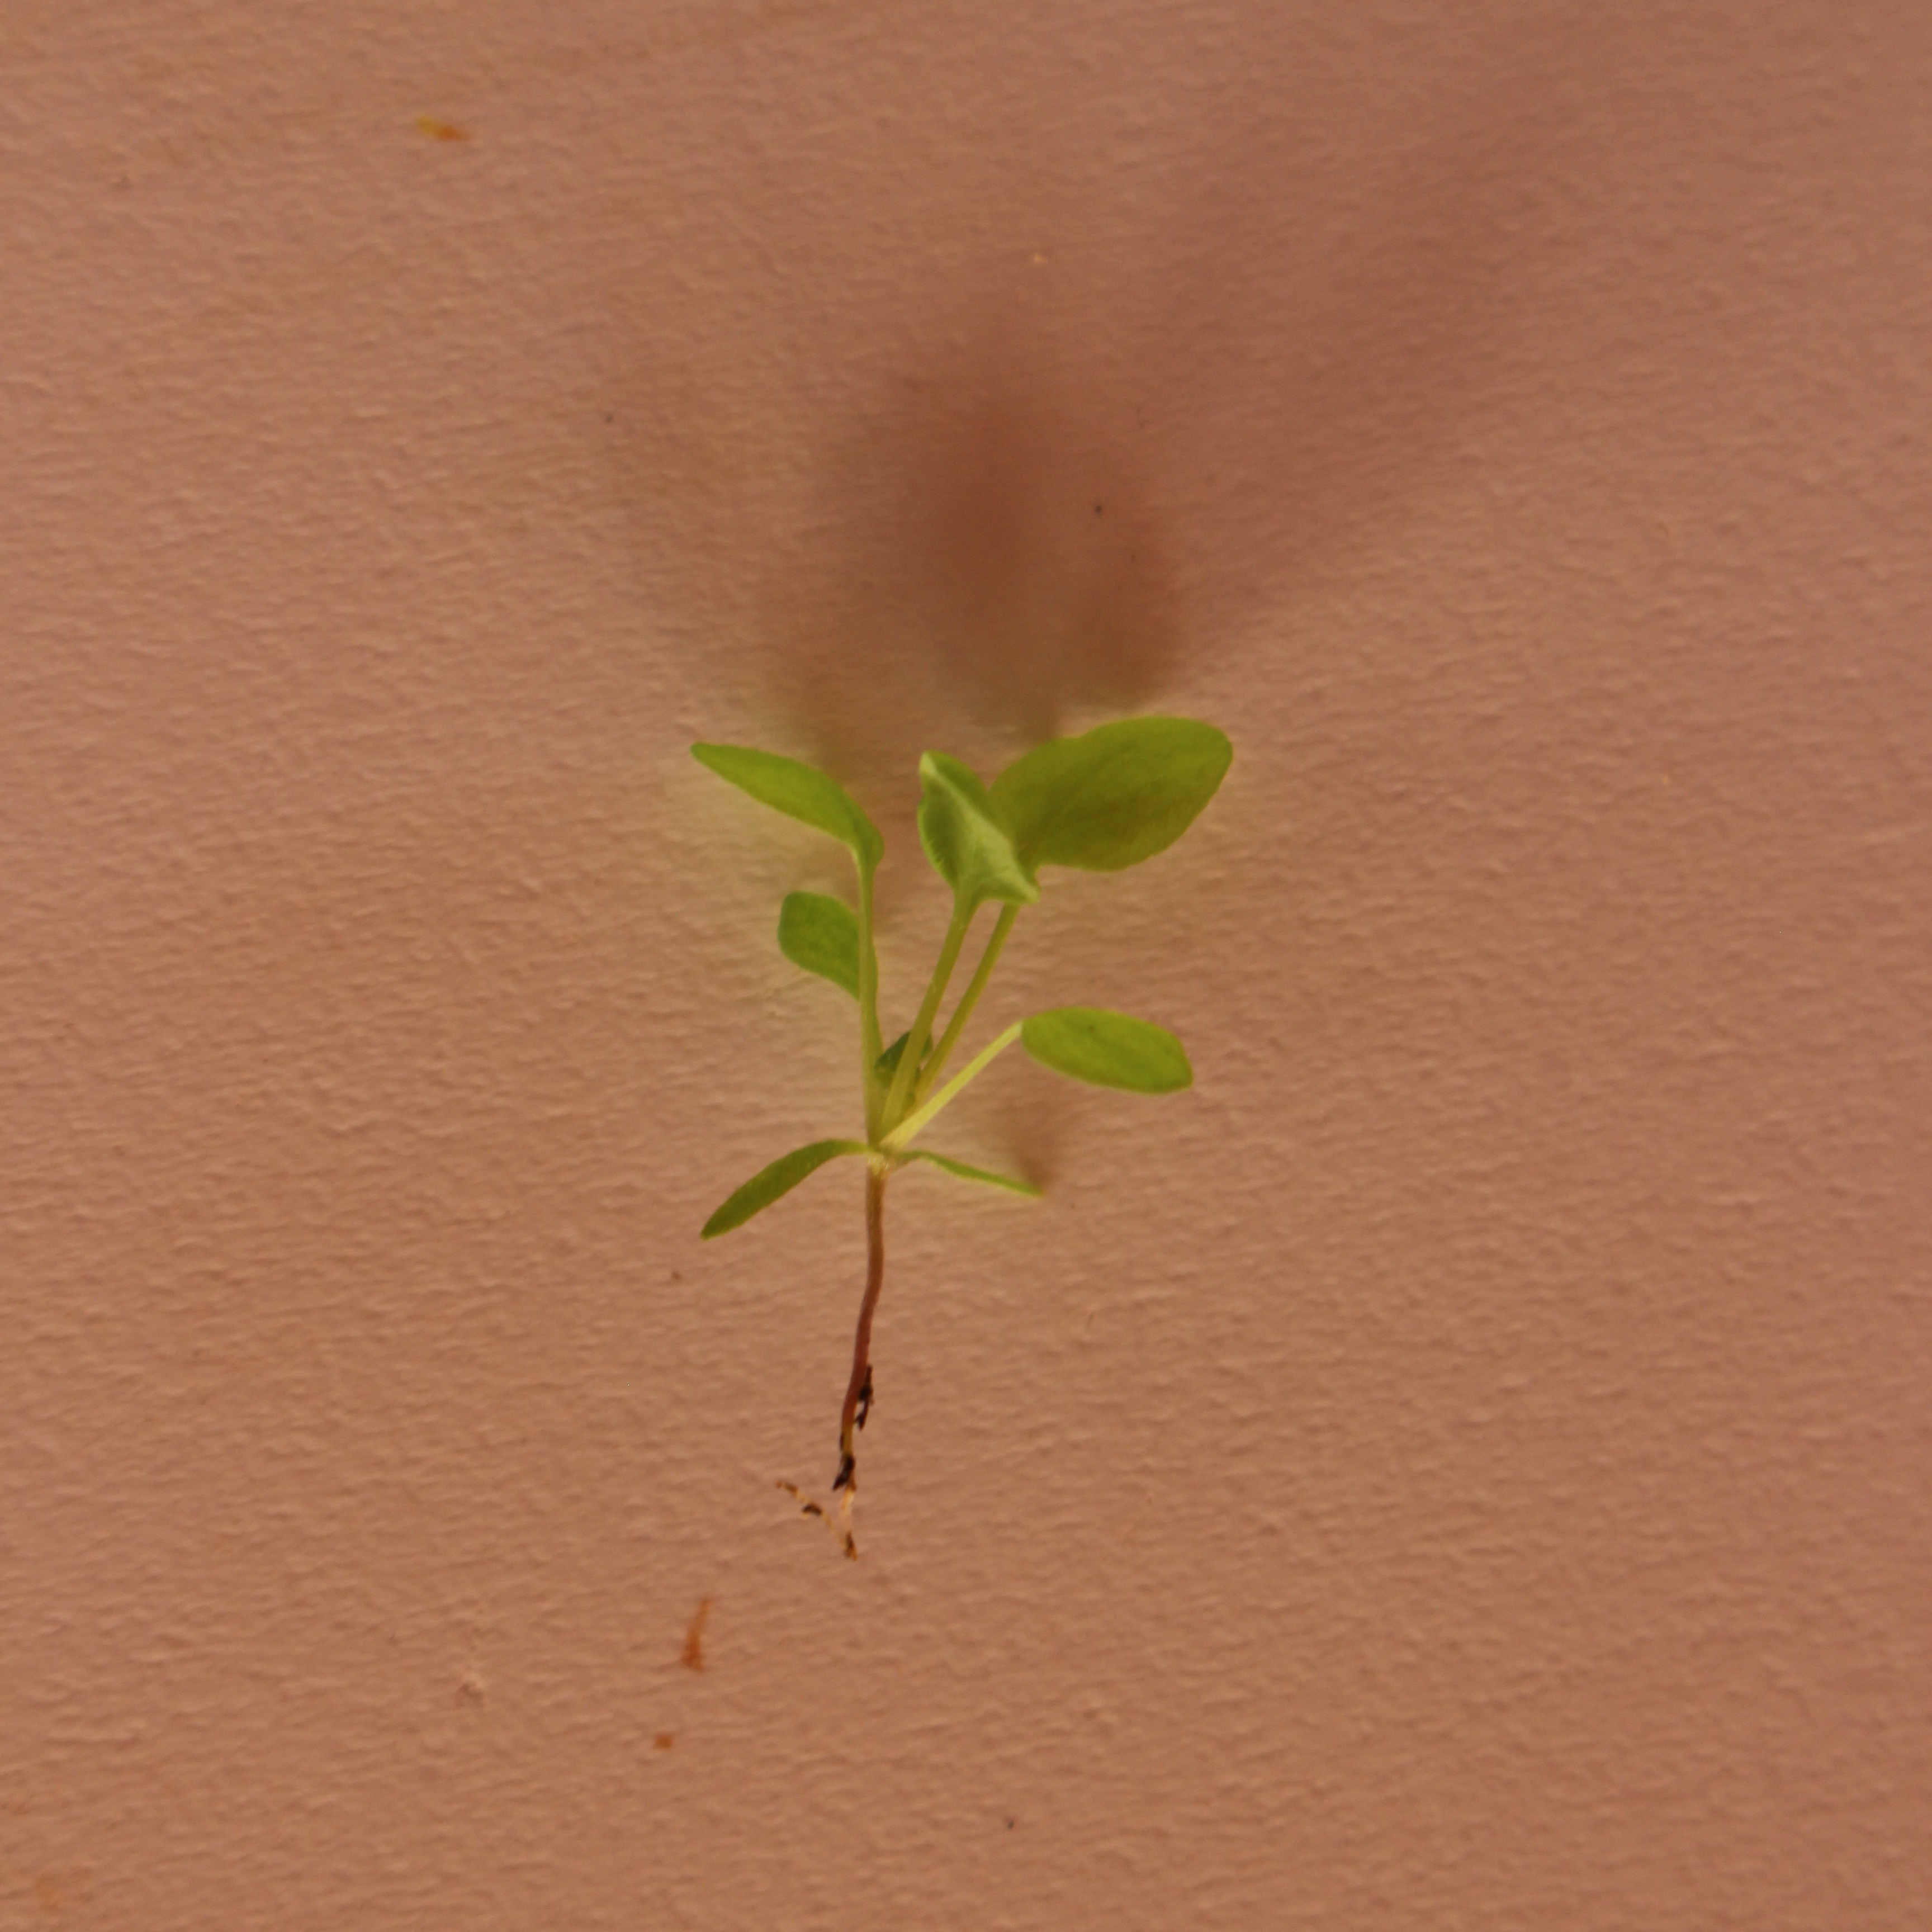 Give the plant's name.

Papaver rhoeas
